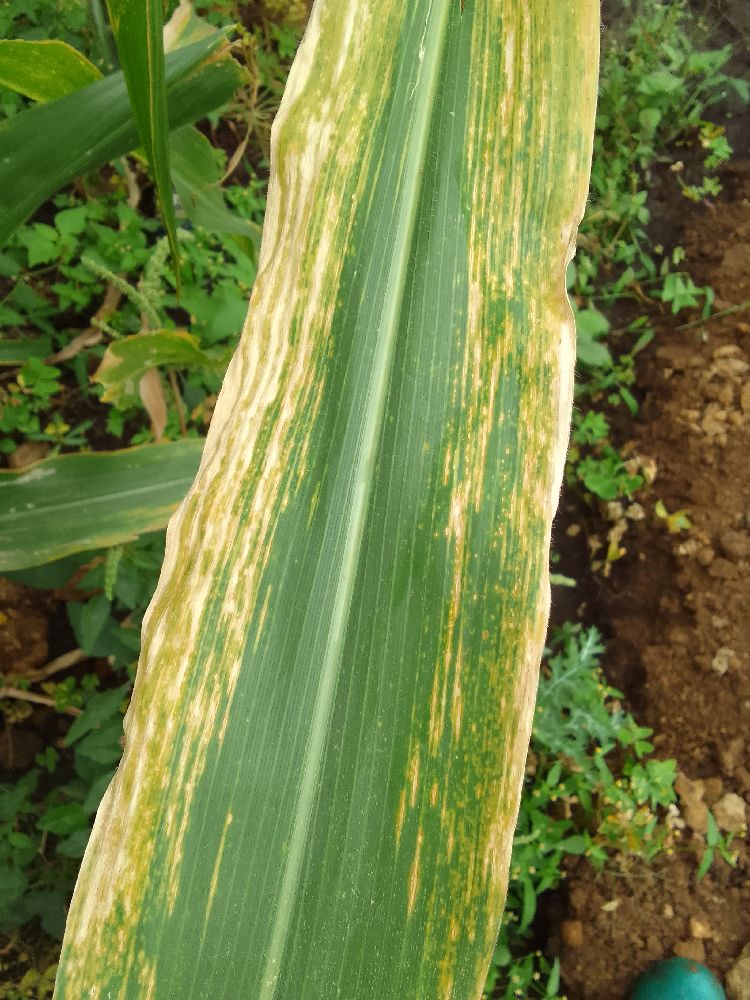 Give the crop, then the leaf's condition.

maize, maize lethal necrosis
